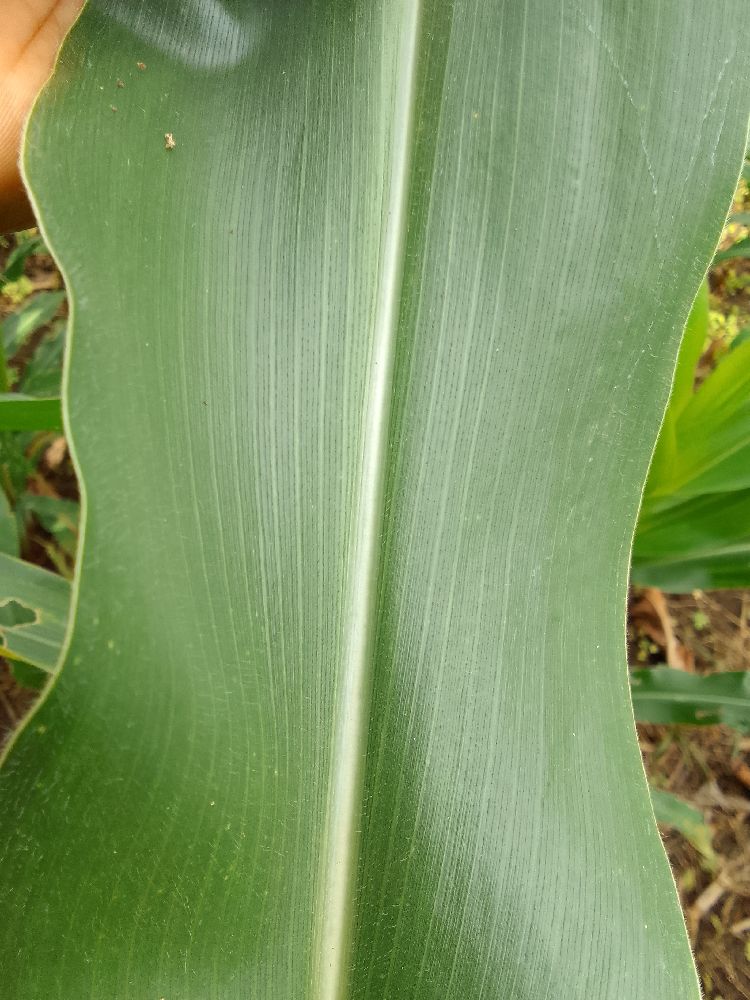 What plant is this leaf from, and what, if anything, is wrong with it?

maize, healthy
